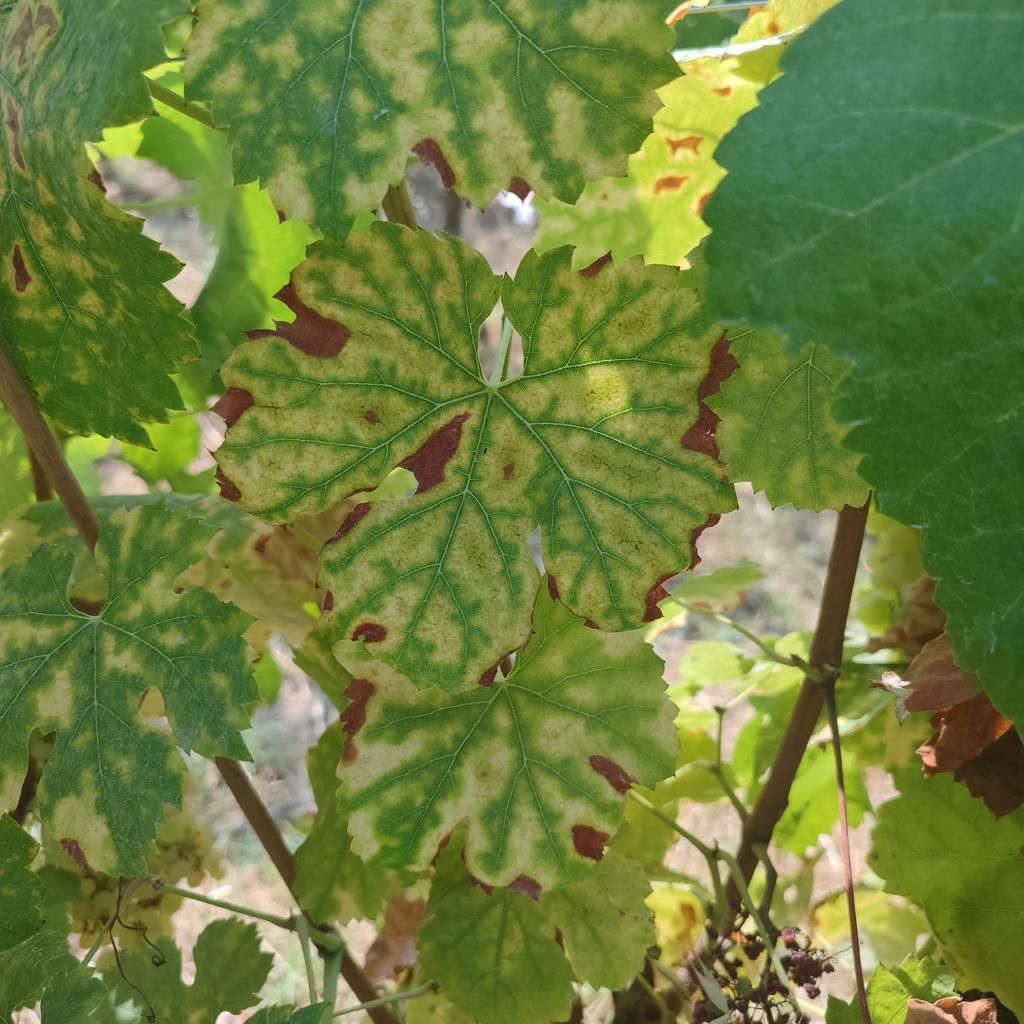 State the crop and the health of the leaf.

grapevine, esca complex
